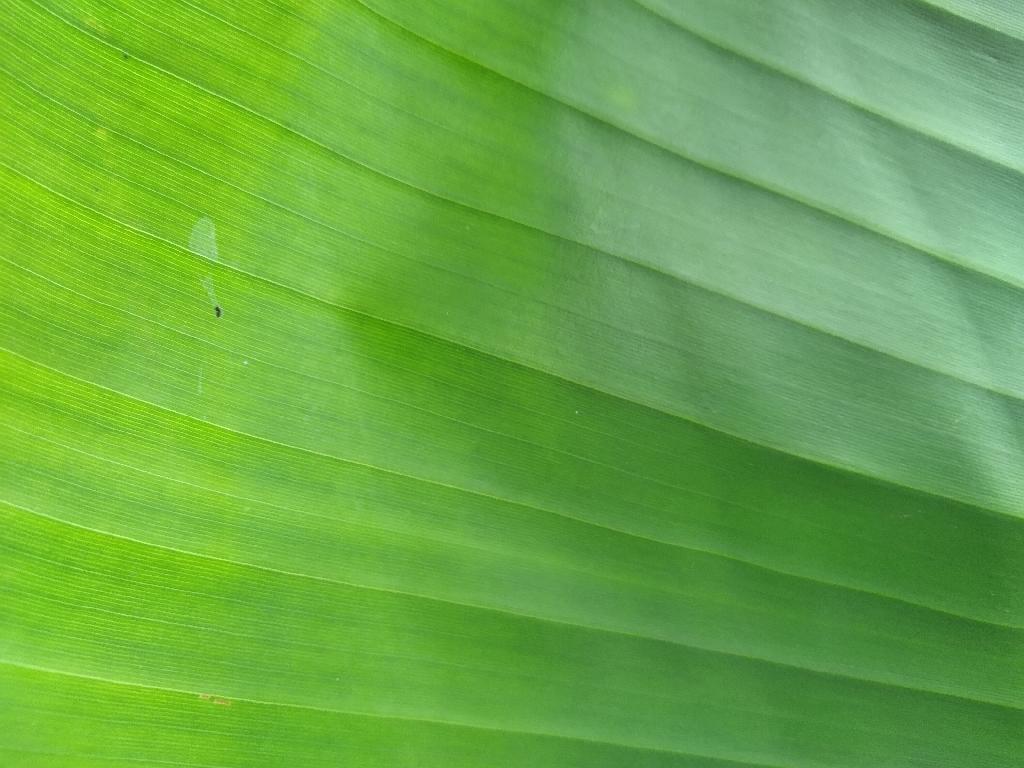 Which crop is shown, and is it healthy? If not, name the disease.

banana, healthy
